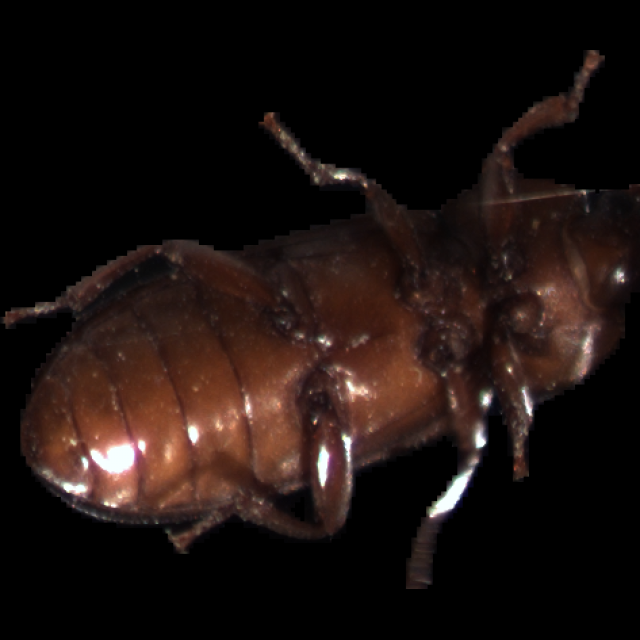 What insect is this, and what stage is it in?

mealworm beetle
